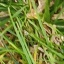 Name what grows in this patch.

grass
